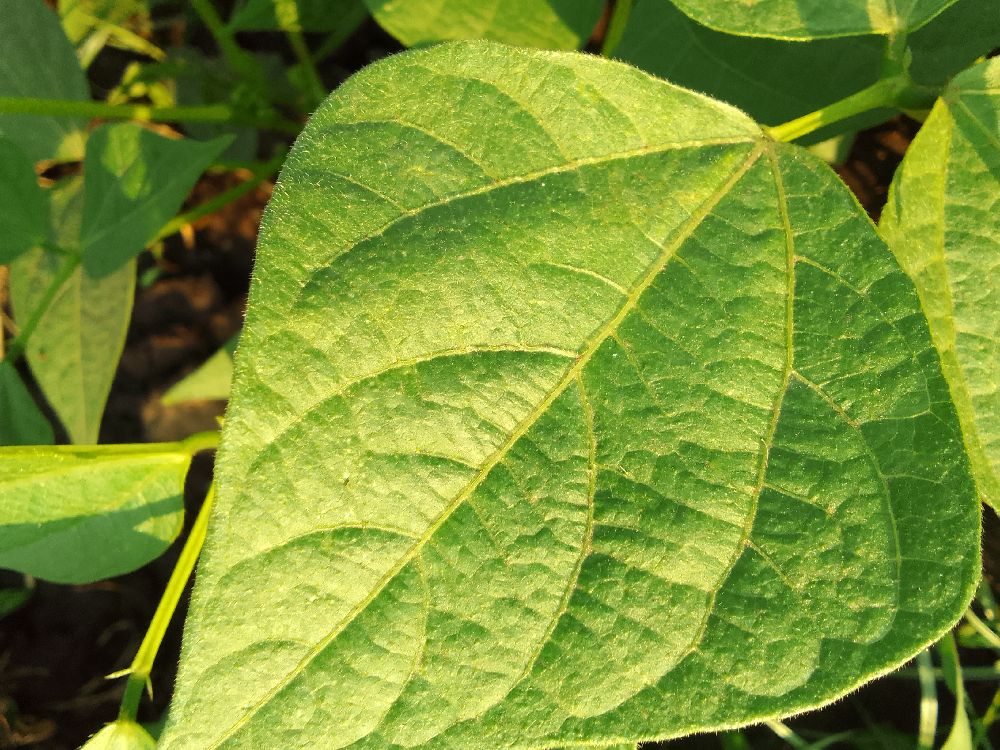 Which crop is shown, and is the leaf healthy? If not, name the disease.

common bean, healthy
